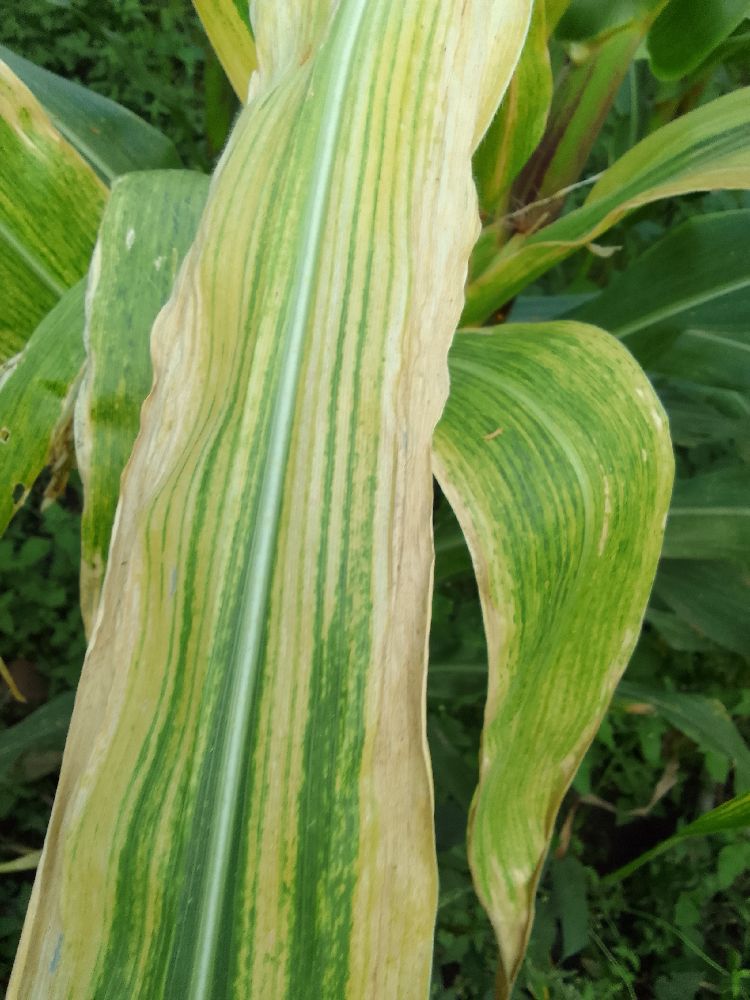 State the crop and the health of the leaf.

maize, maize lethal necrosis
